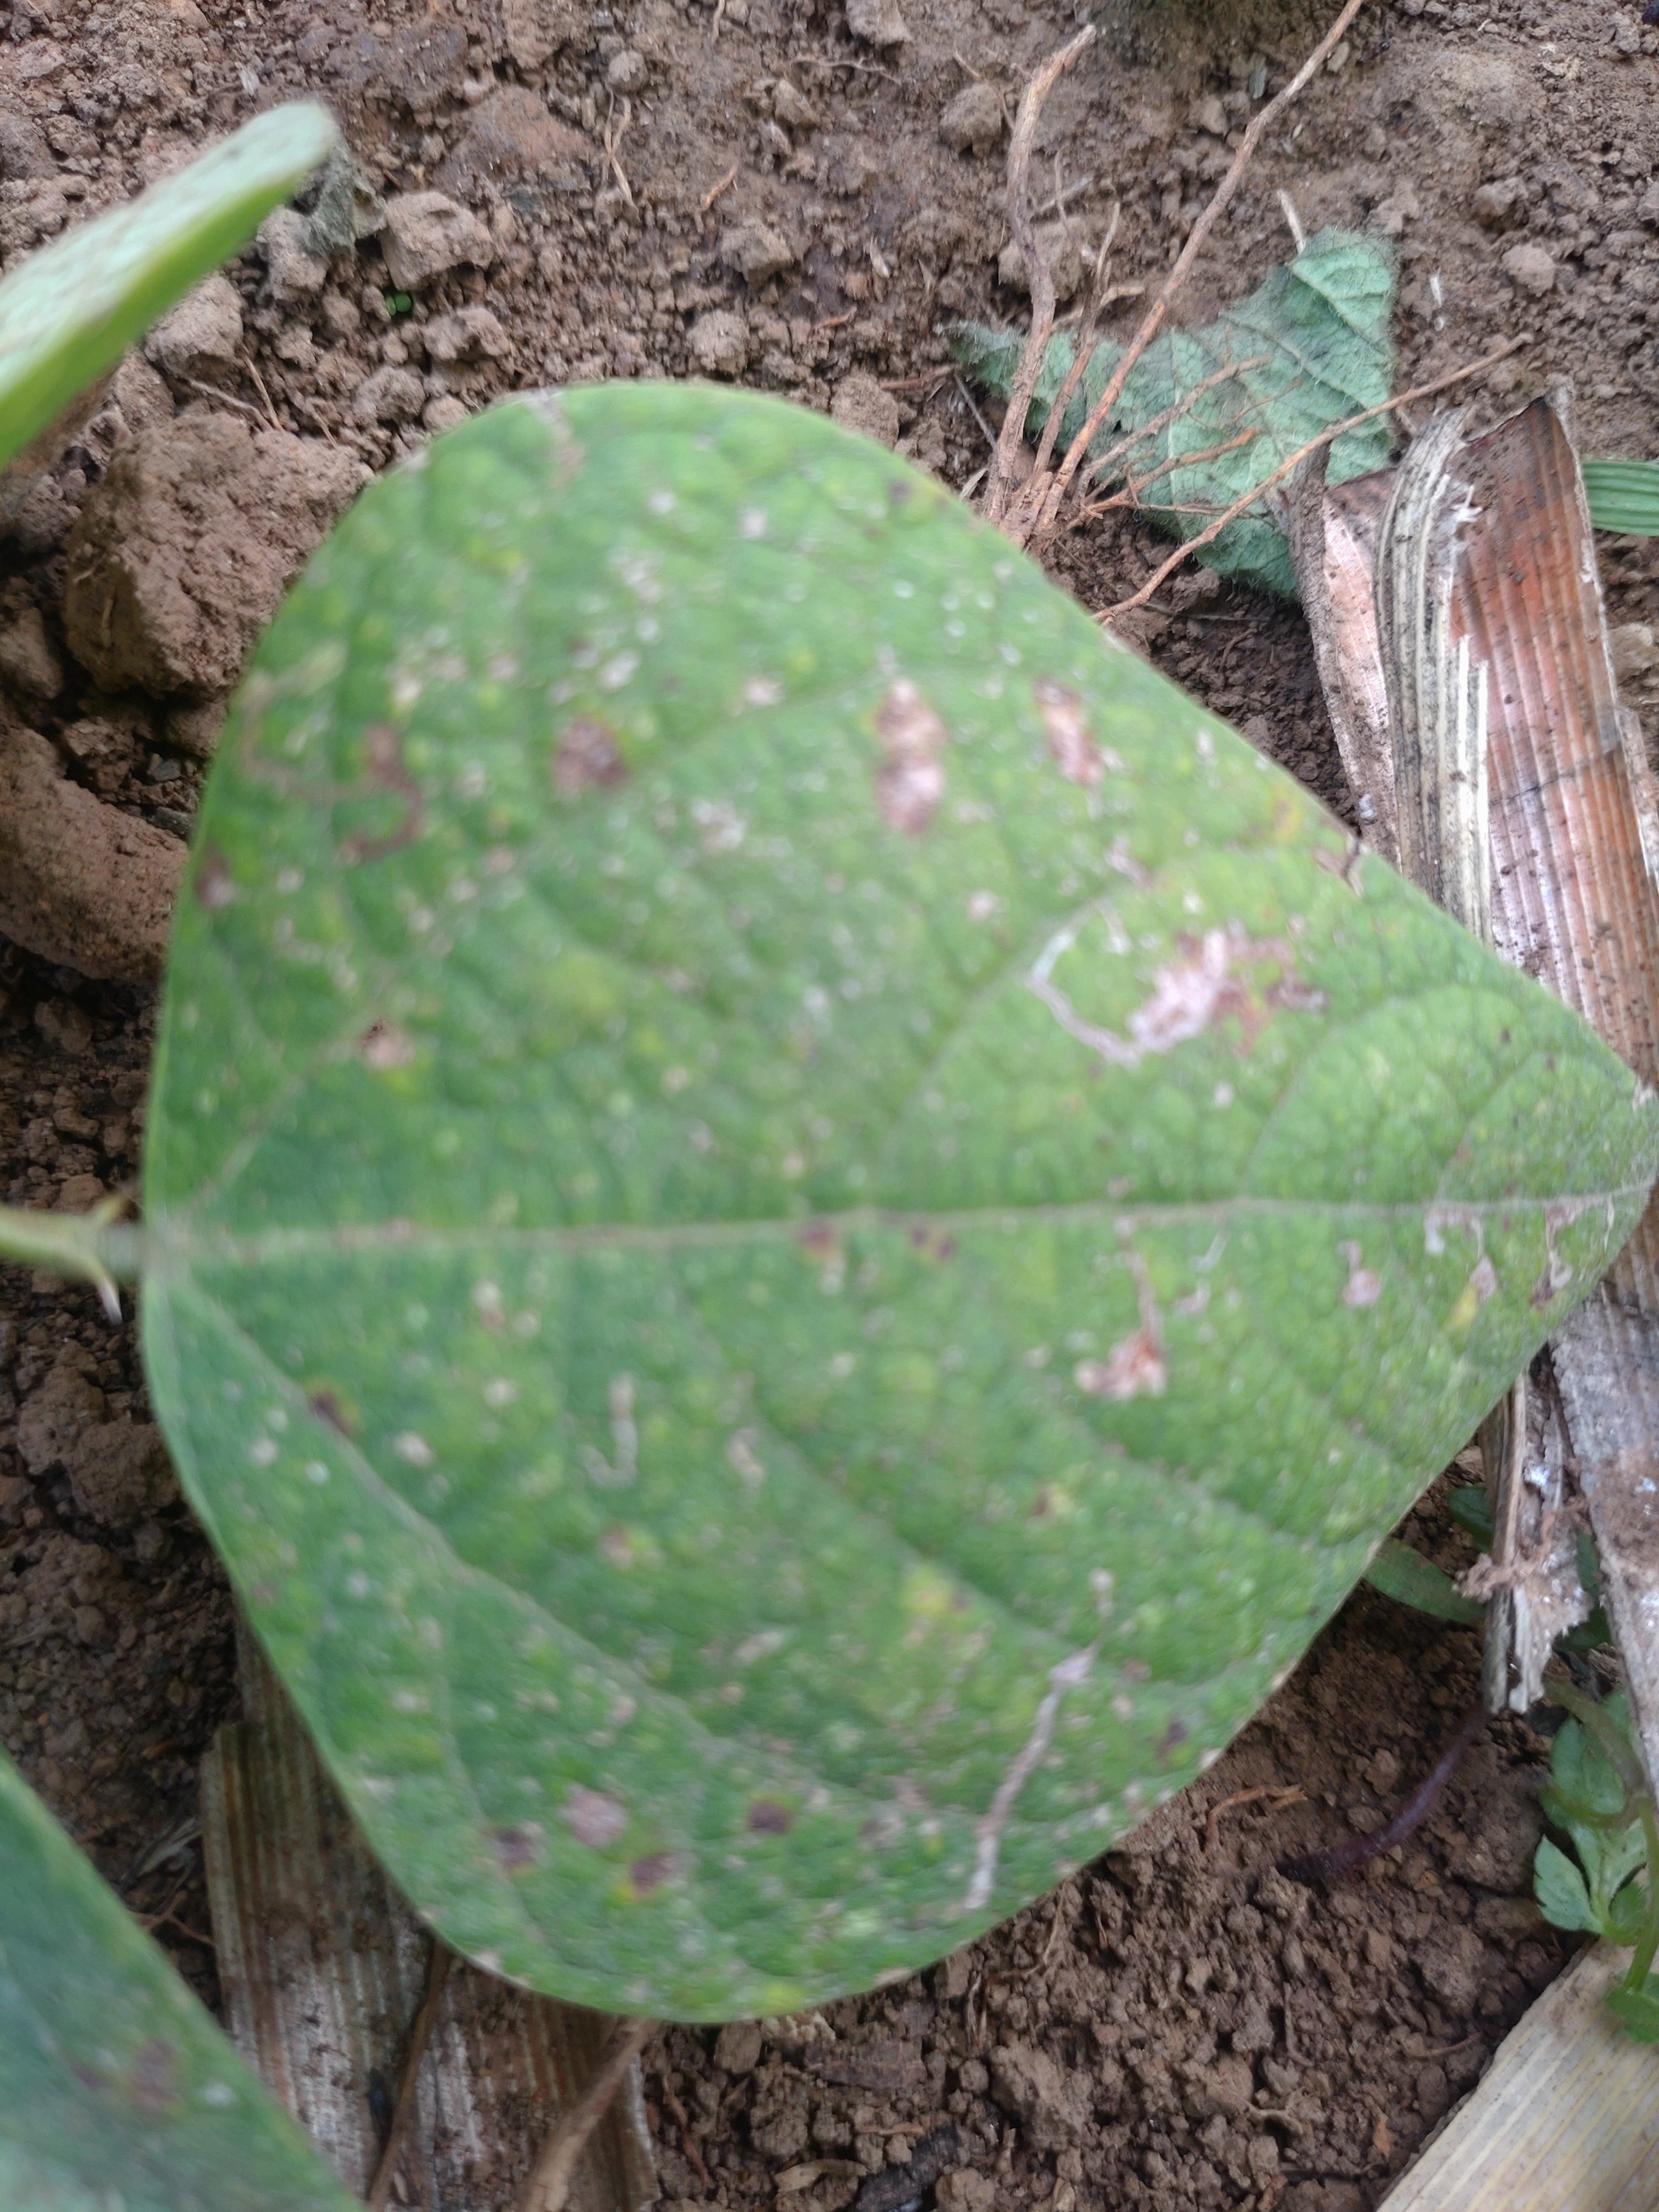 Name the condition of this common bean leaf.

anthracnose
